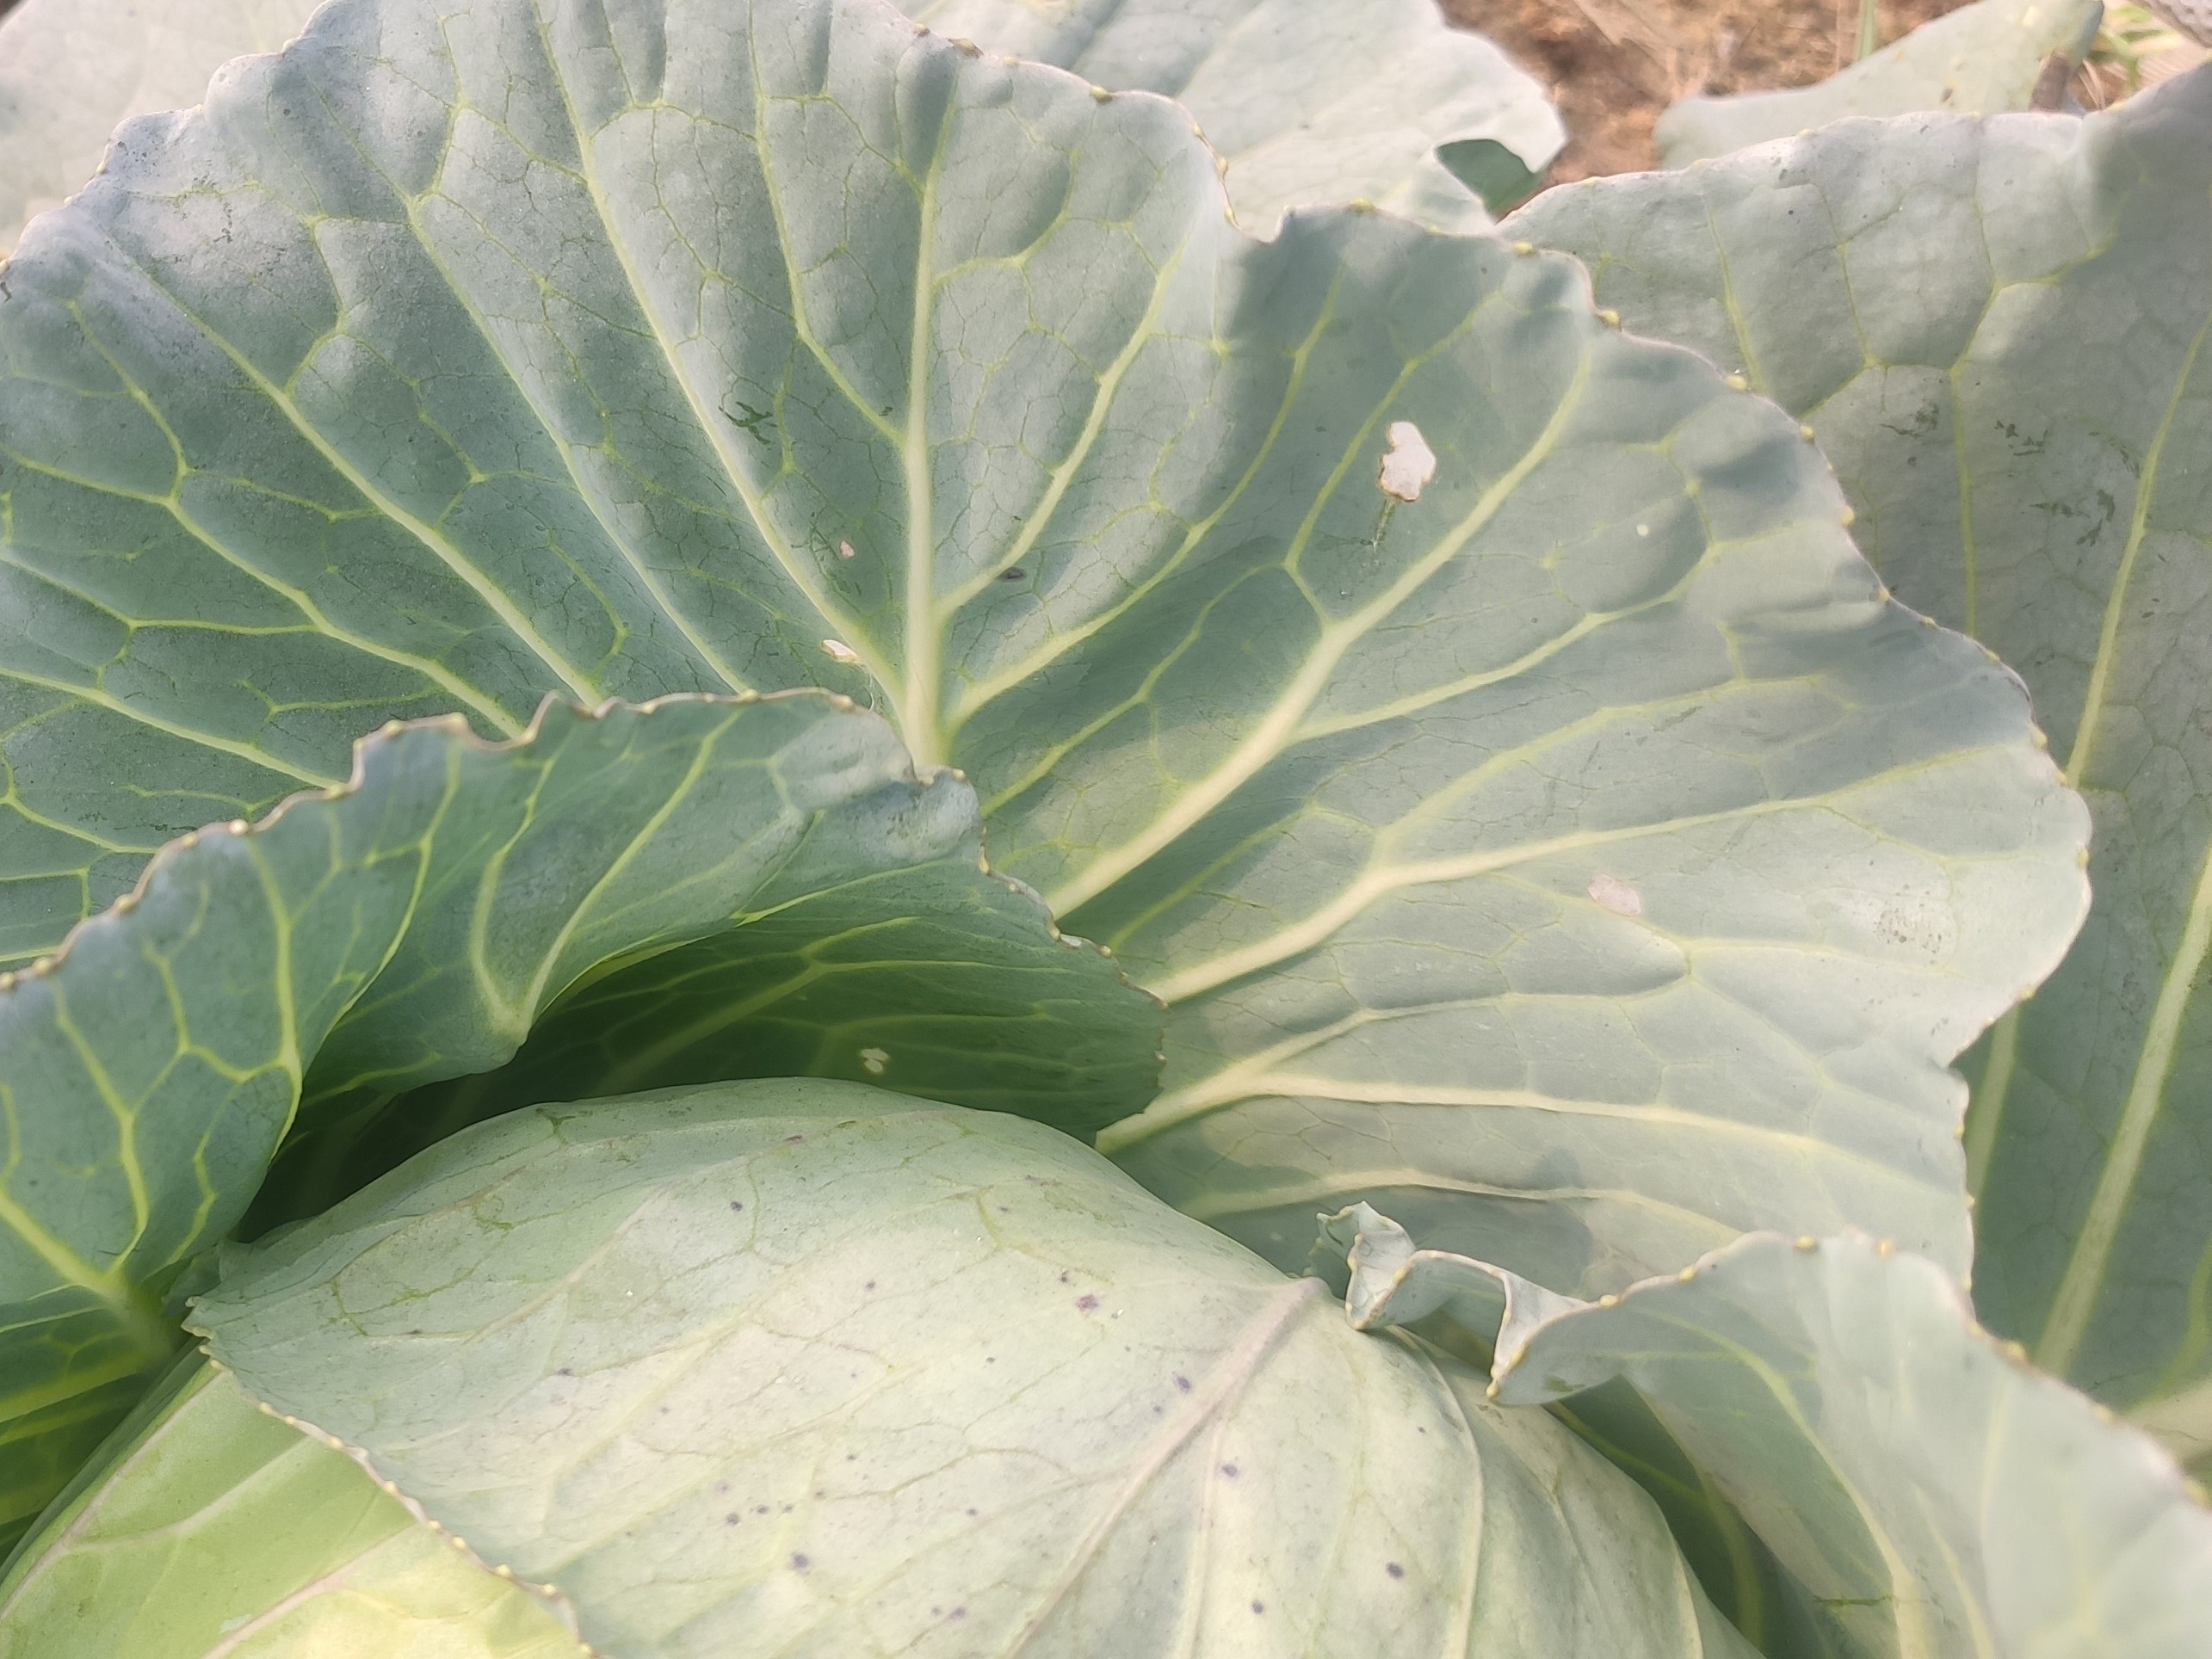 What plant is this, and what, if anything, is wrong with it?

cabbage, healthy
